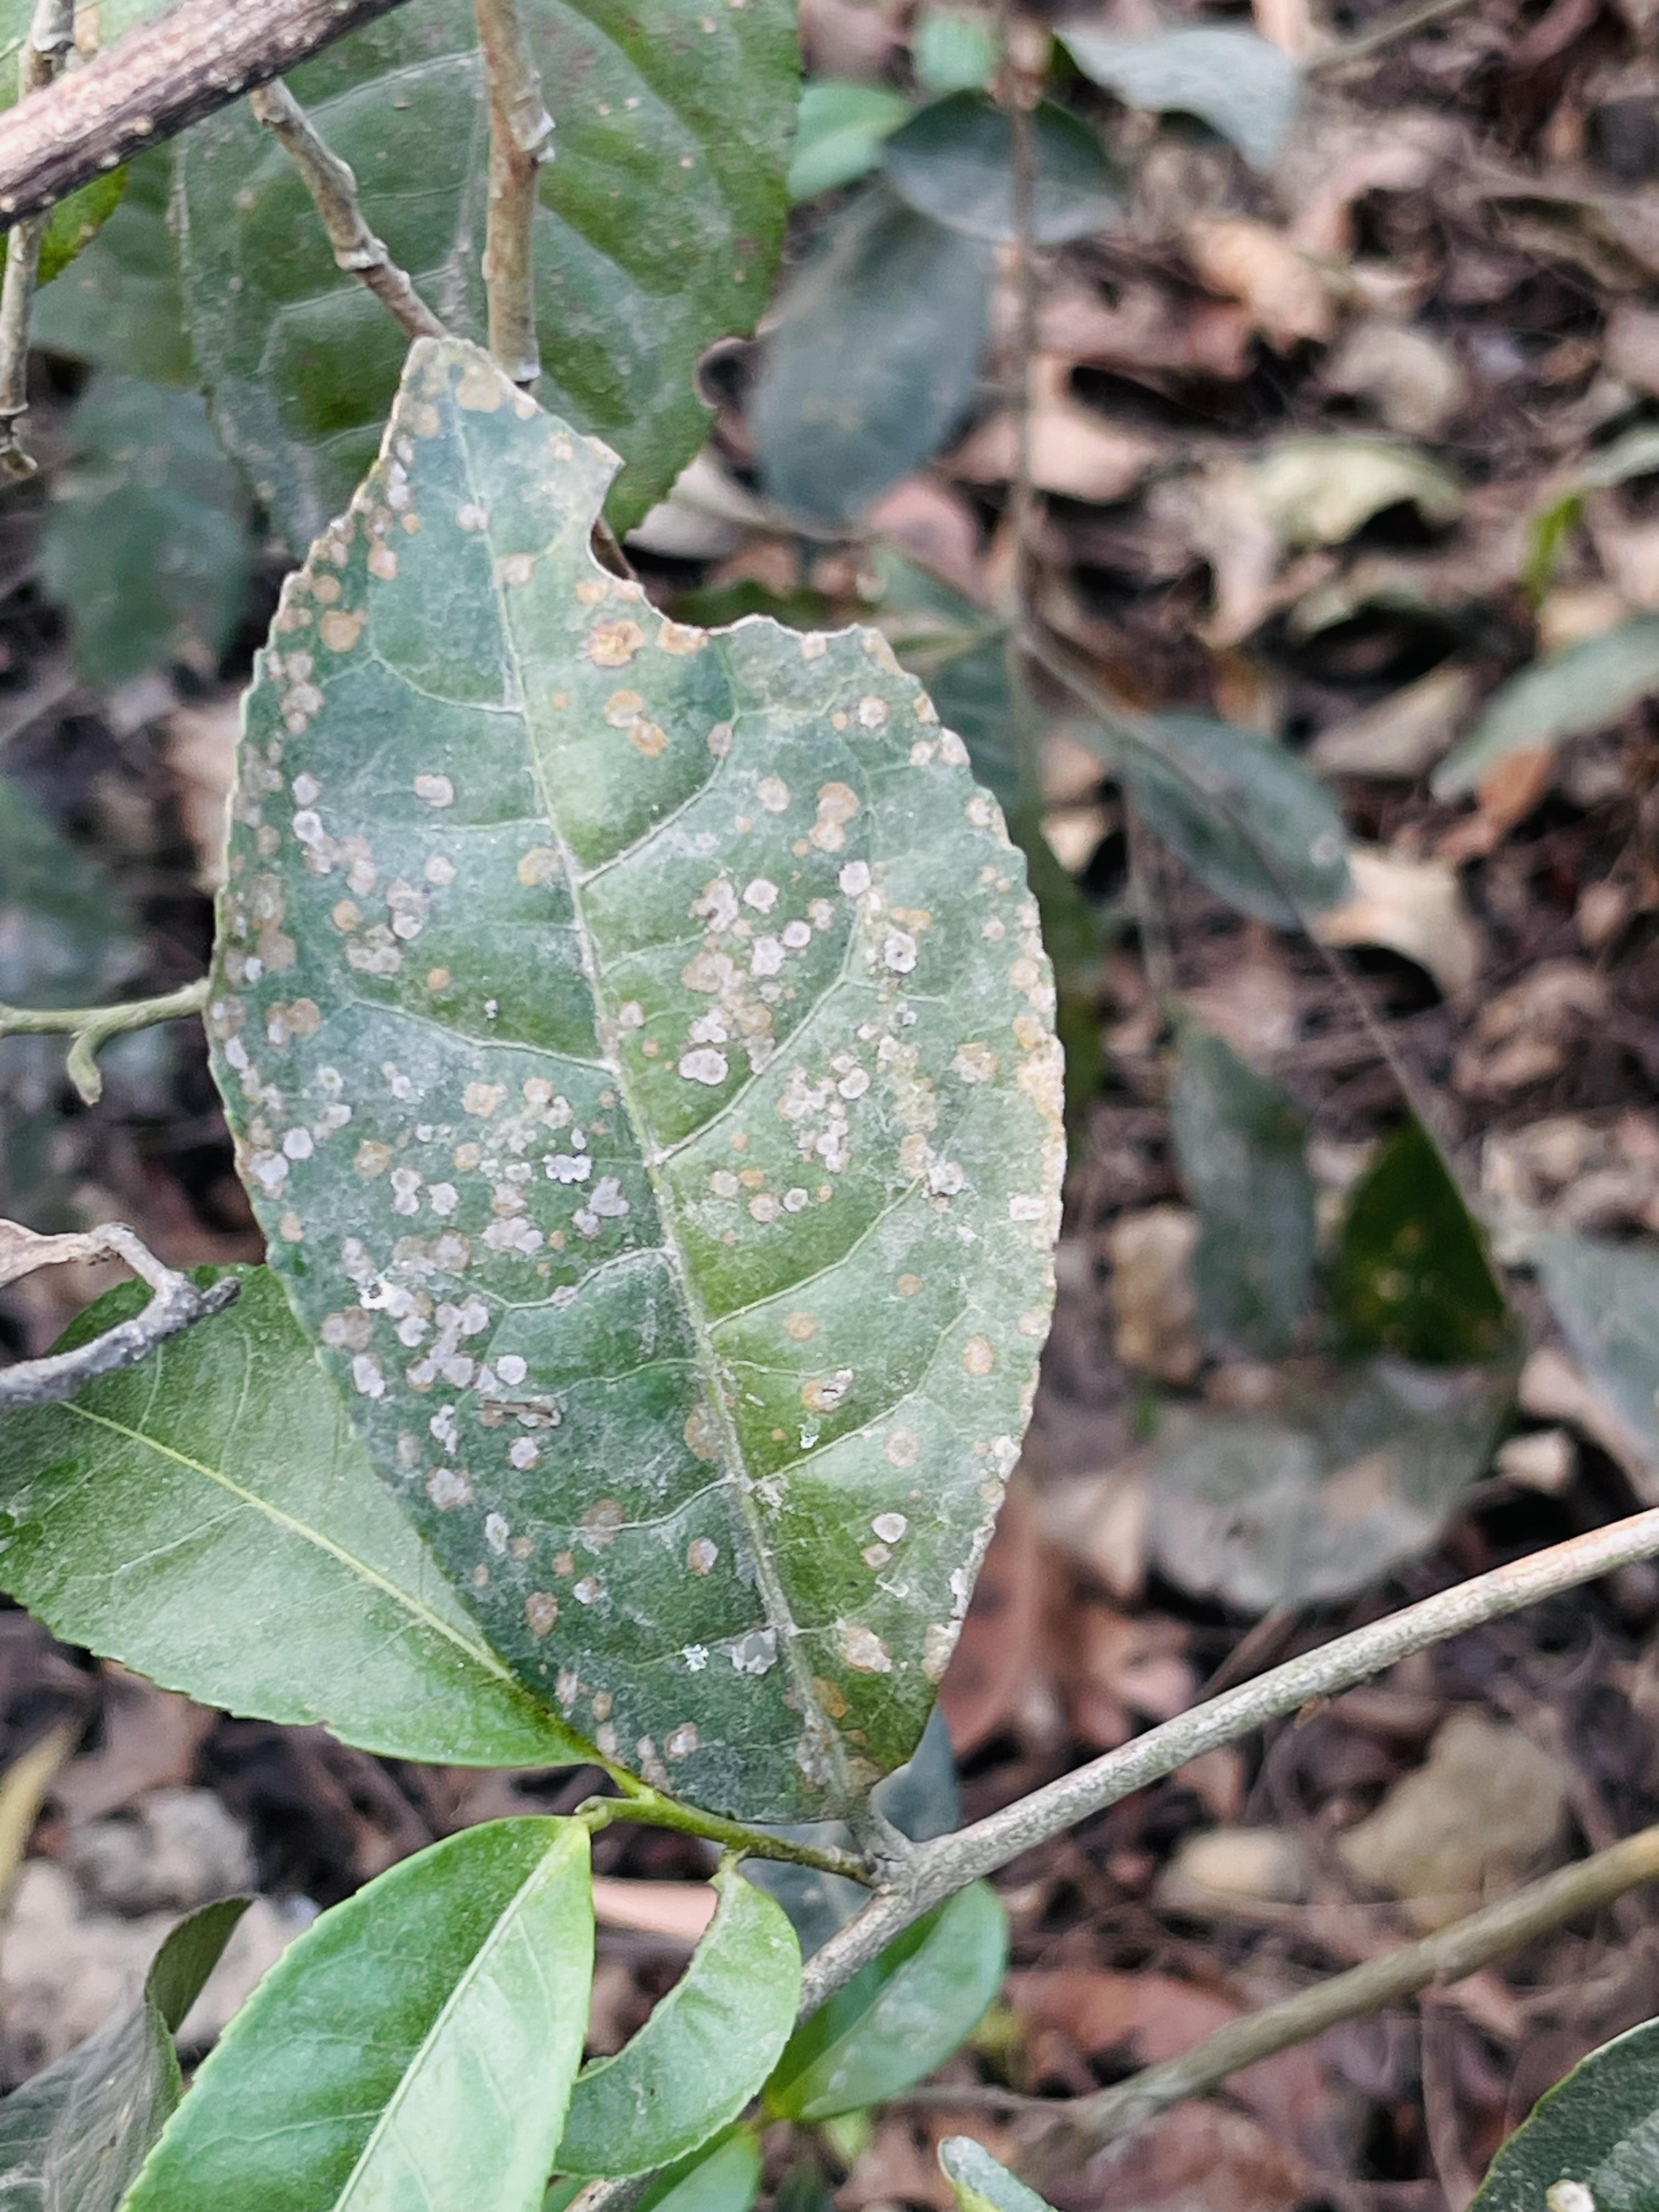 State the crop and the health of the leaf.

tea, red rust
